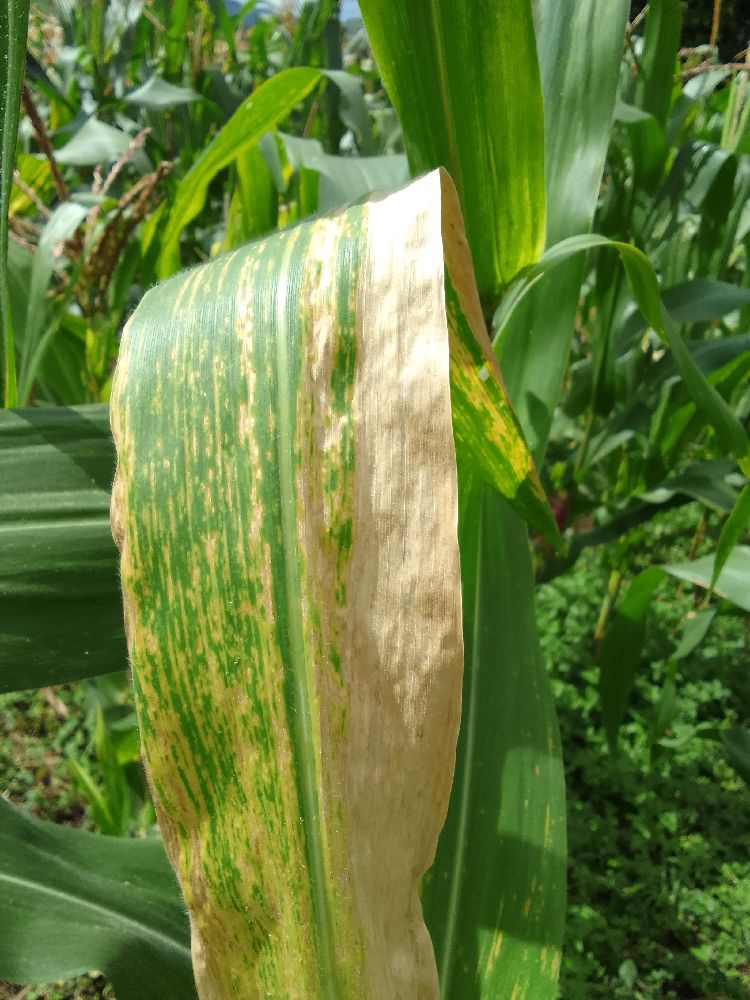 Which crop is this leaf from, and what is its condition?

maize, healthy
